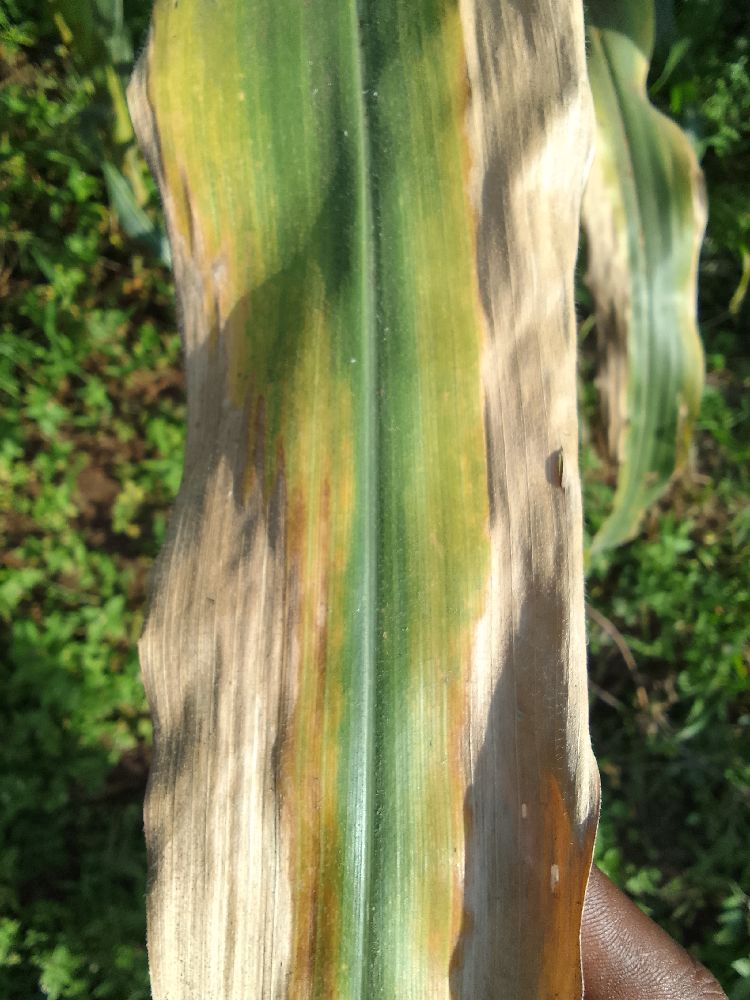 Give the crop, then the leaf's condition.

maize, maize lethal necrosis
